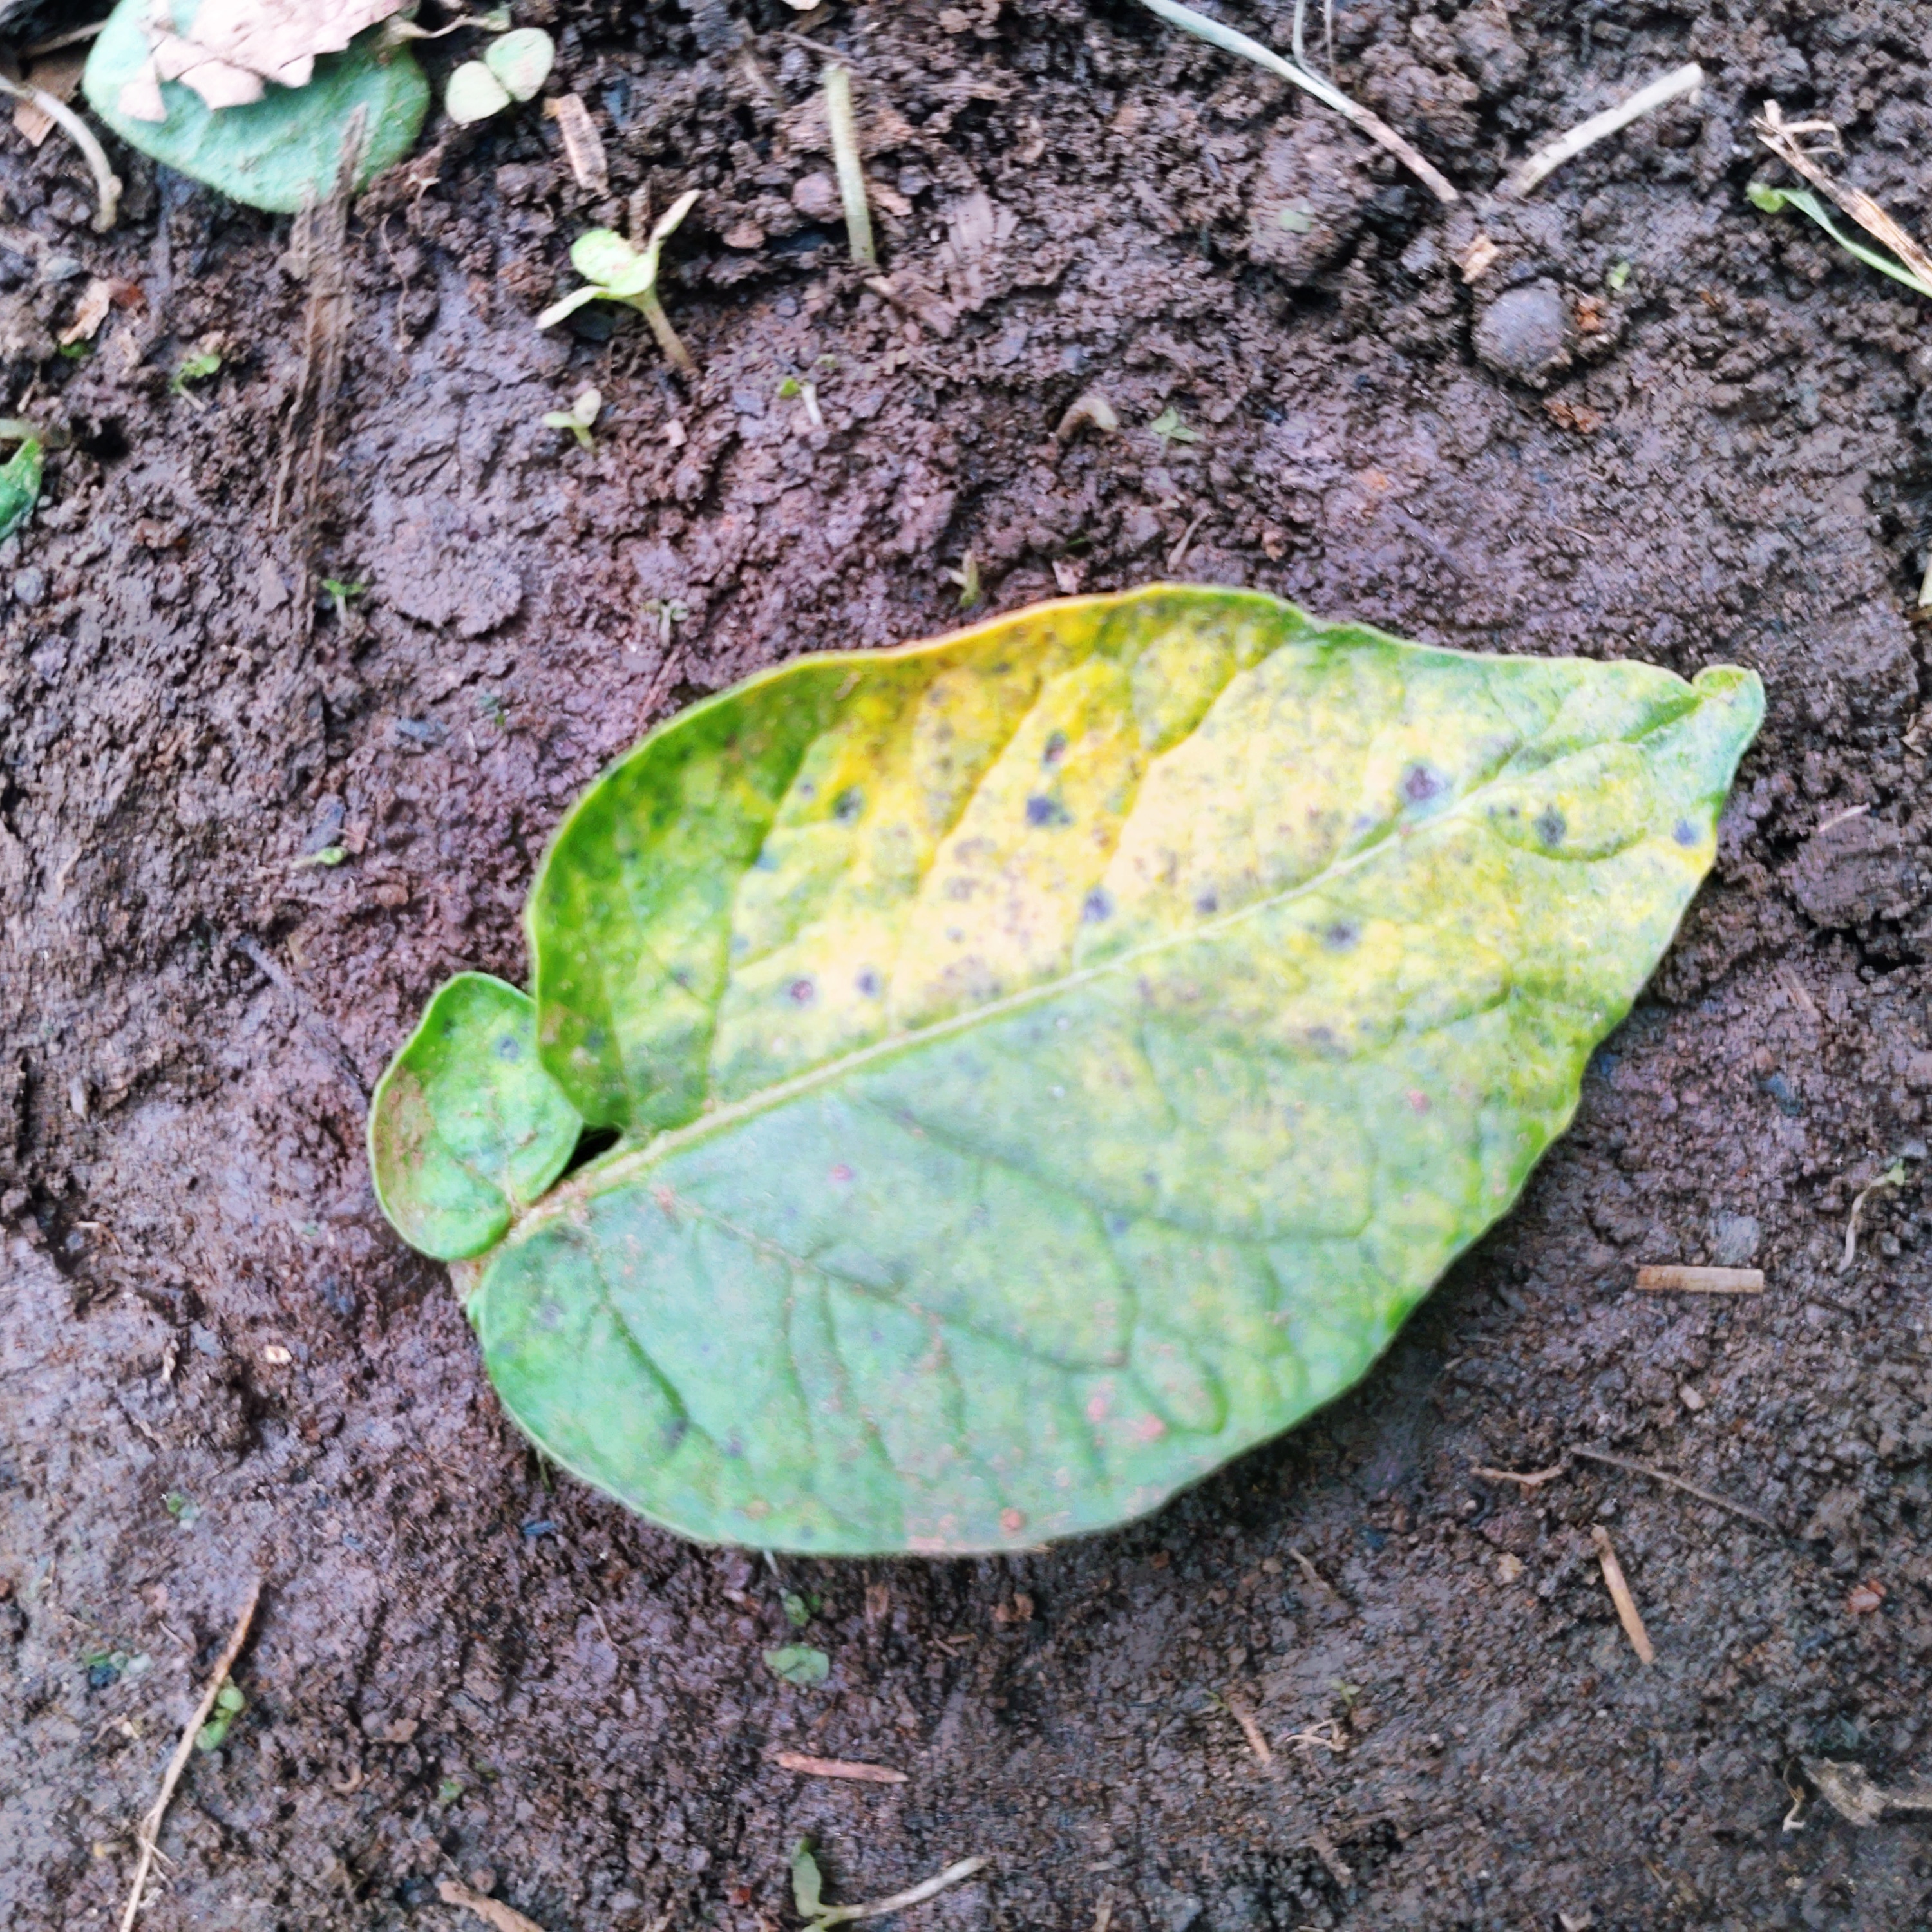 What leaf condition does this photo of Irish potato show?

late blight
